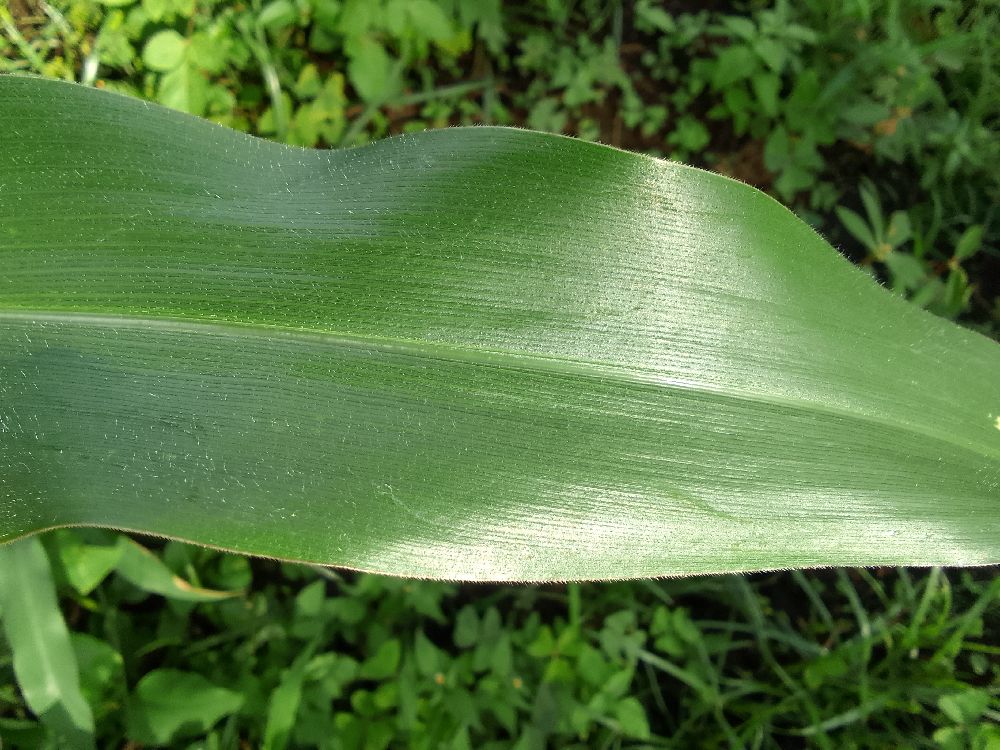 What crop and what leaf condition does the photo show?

maize, healthy
